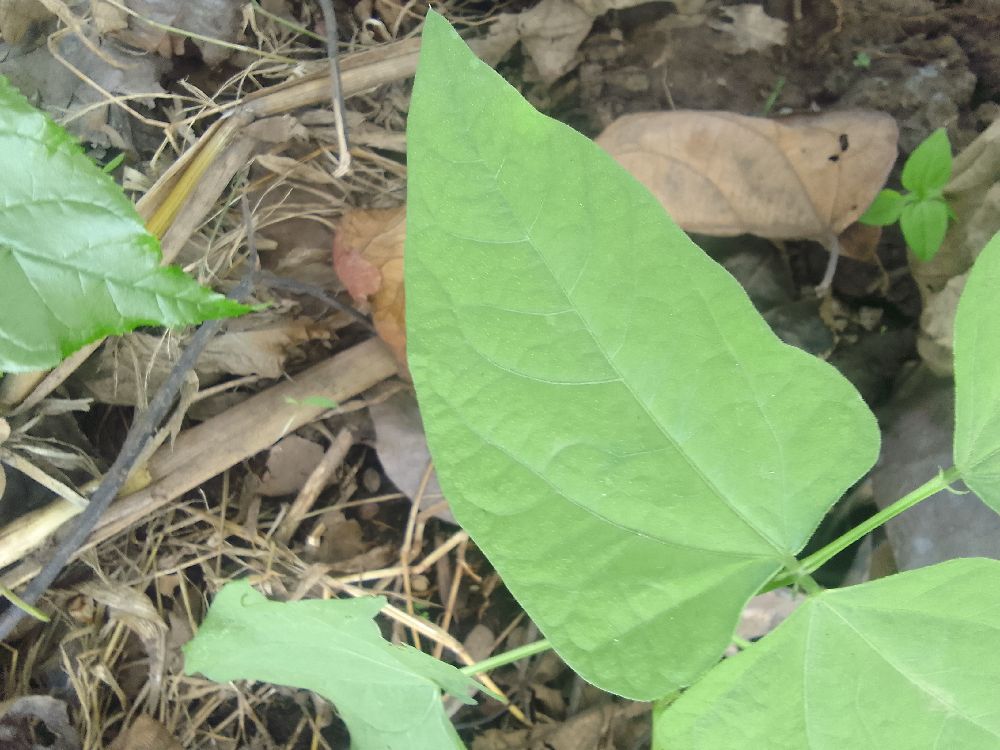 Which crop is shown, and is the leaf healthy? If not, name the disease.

common bean, healthy
